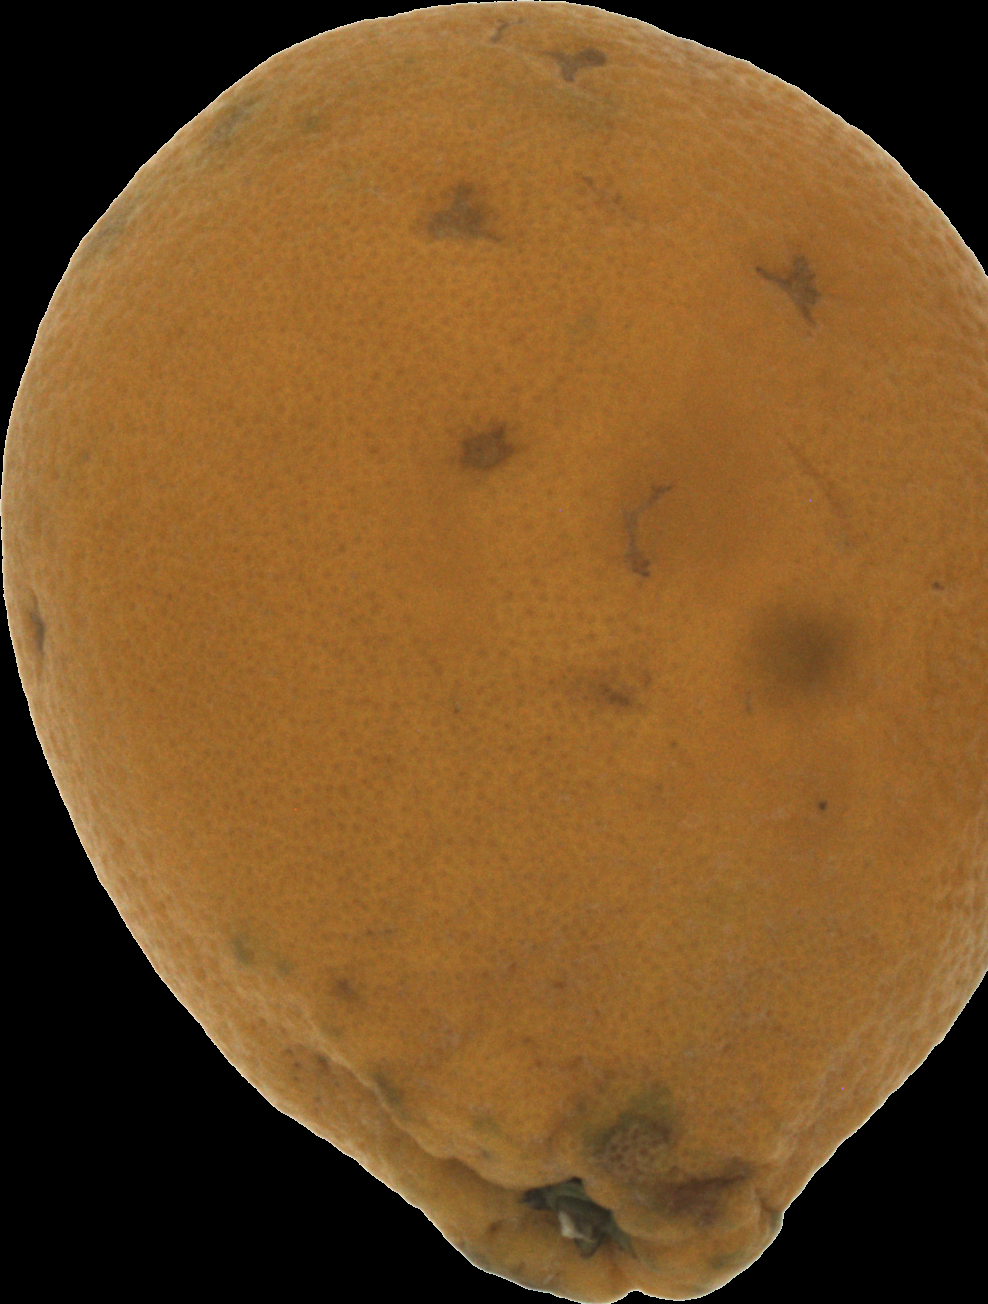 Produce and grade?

orange, bad
